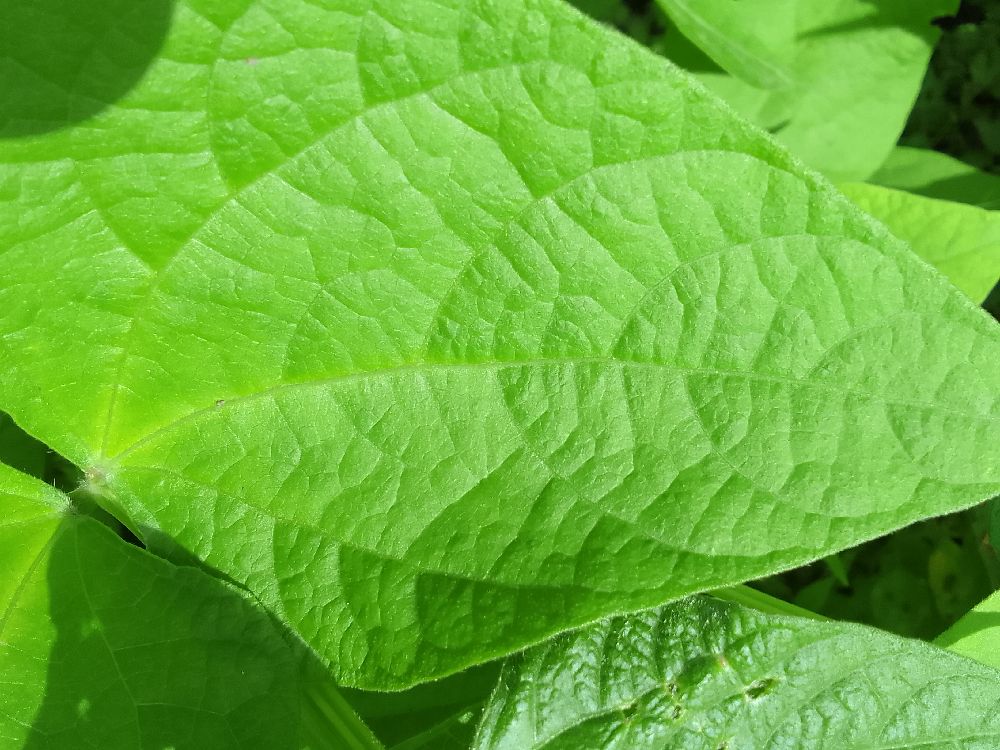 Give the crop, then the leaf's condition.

common bean, healthy
